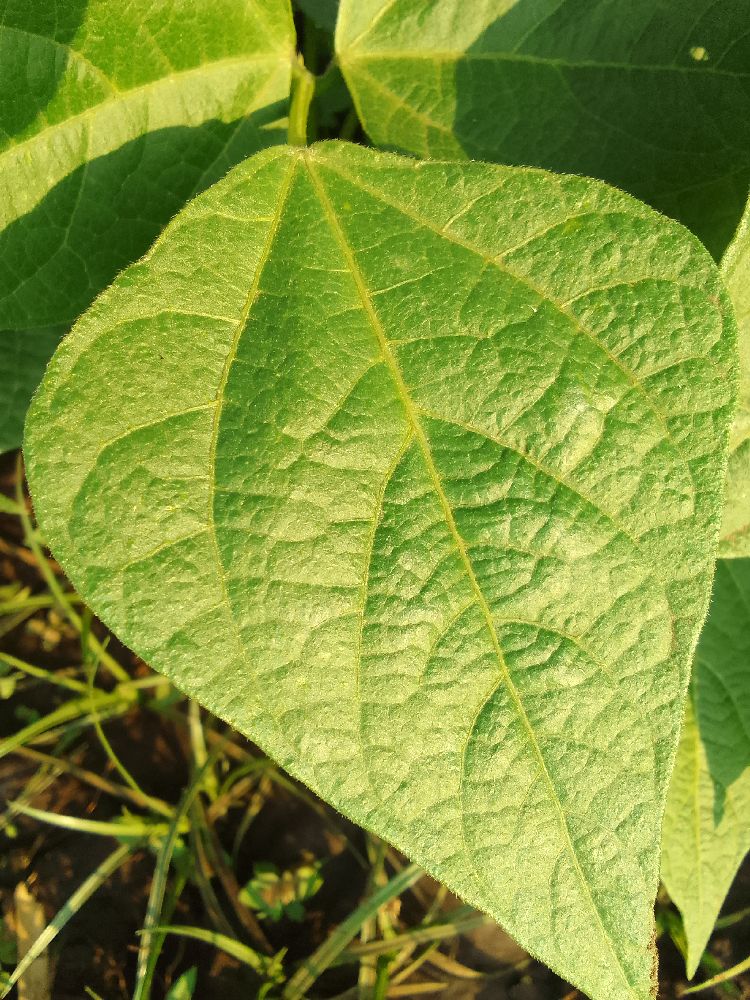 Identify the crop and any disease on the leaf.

common bean, healthy
